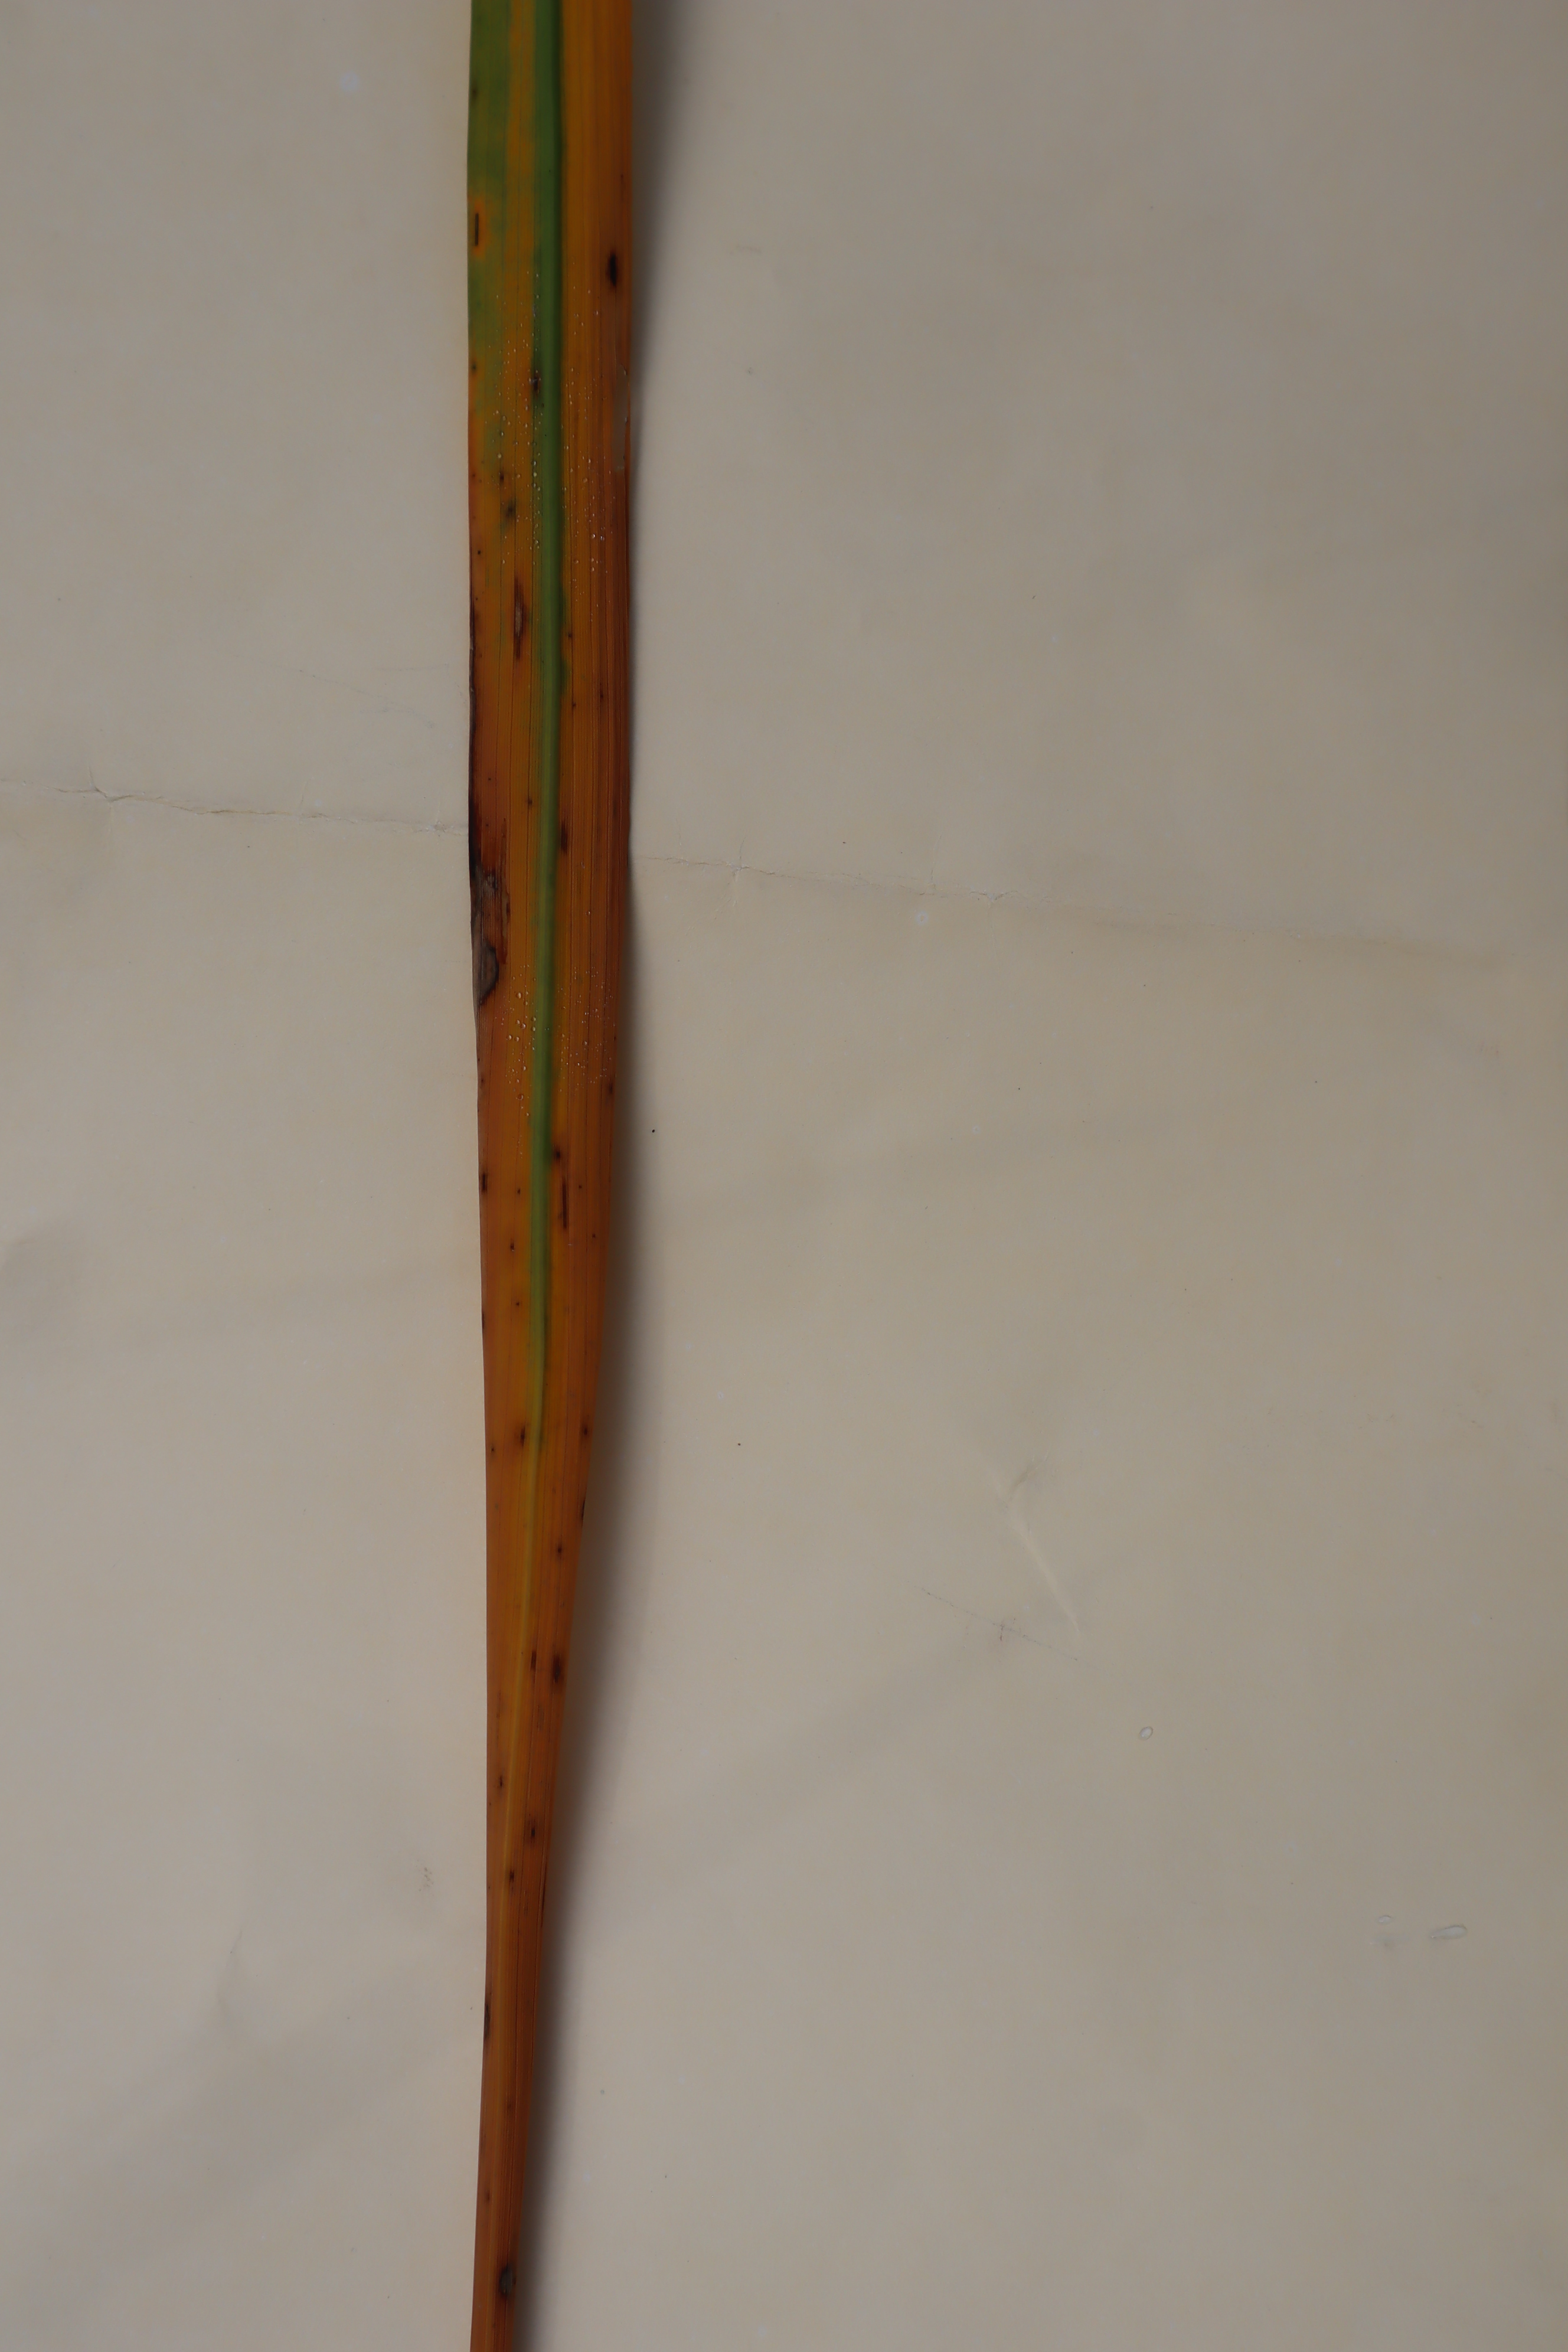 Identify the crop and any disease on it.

rice, tungro virus disease
